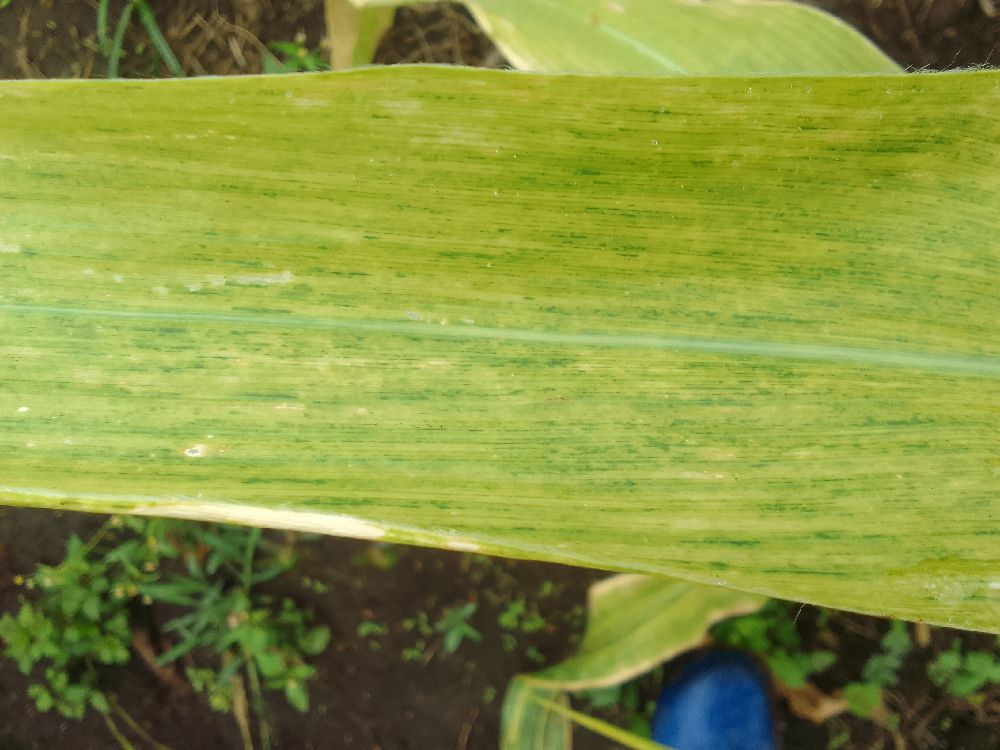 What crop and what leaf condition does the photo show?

maize, maize lethal necrosis
